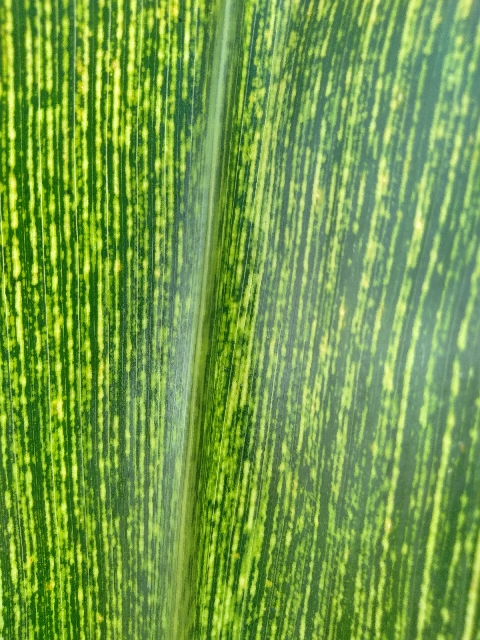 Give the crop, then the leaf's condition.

maize, maize streak virus
